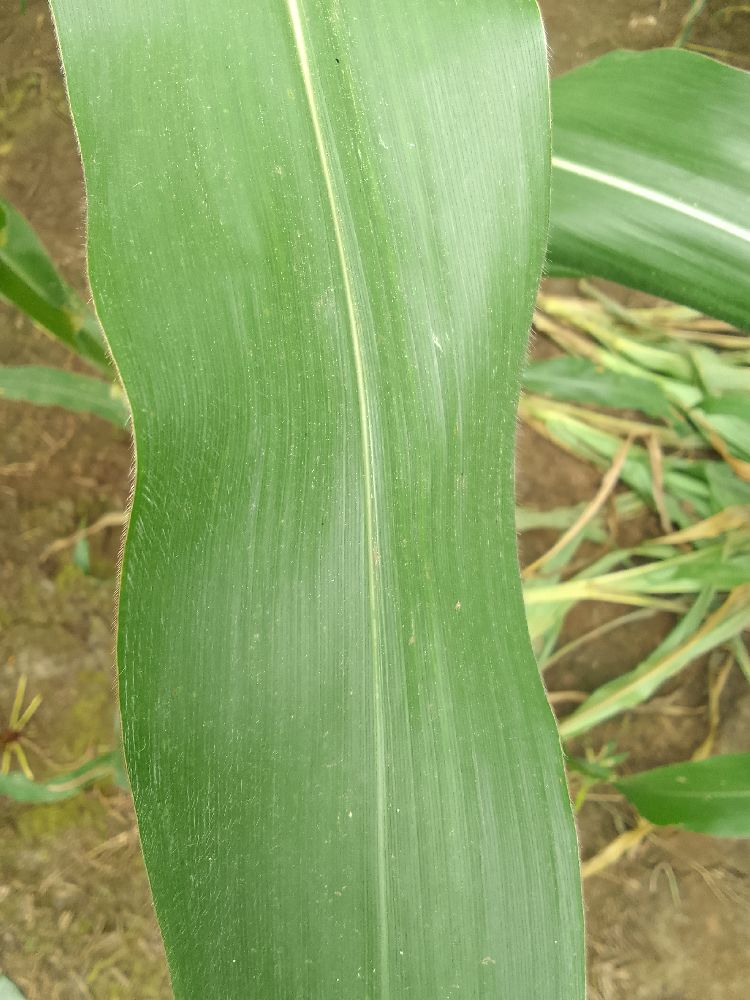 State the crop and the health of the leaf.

maize, healthy
